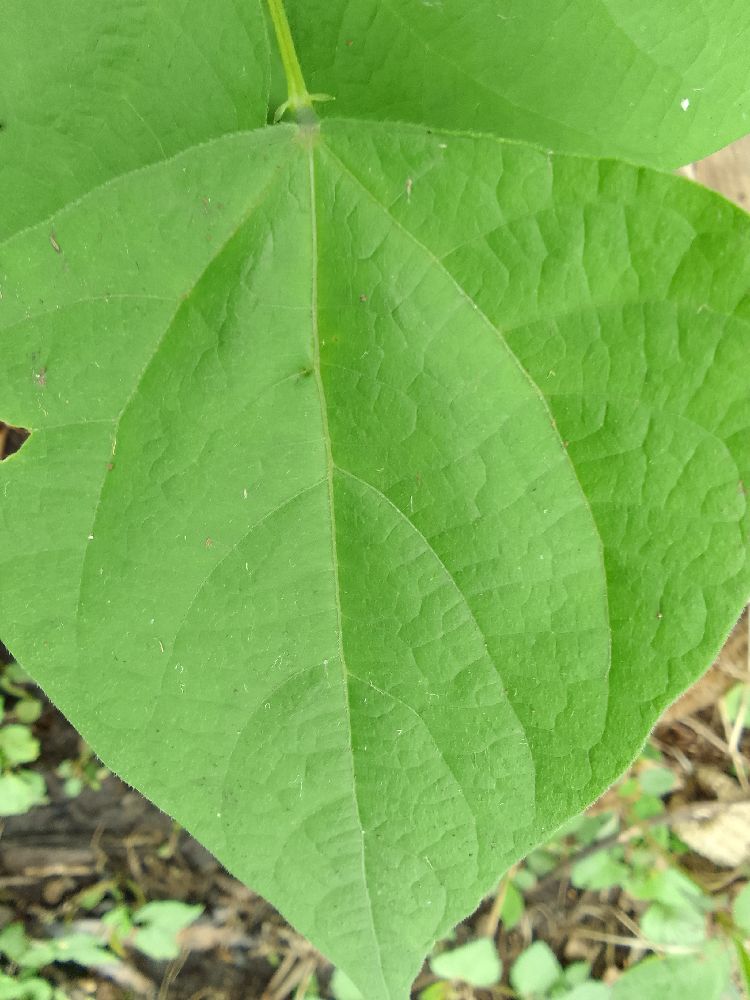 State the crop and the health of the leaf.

common bean, healthy
